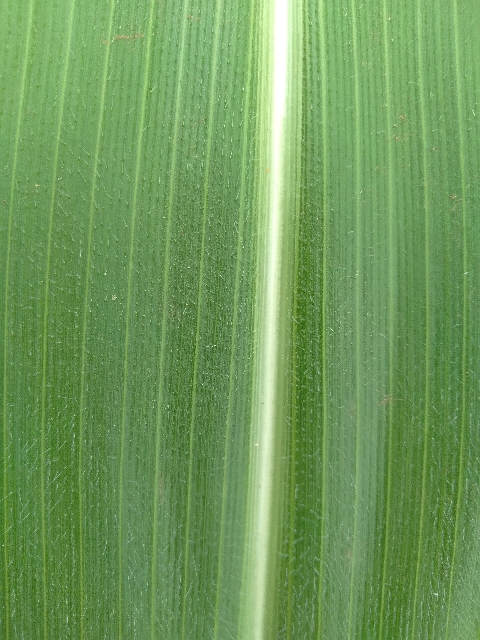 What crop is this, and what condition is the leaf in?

maize, healthy
